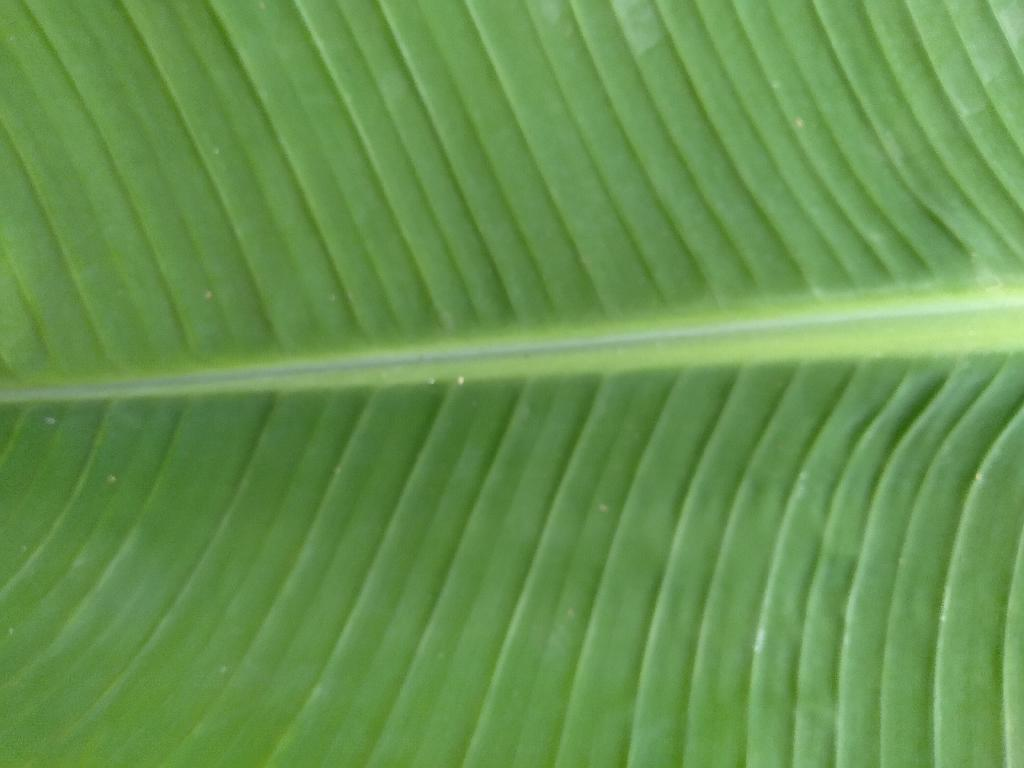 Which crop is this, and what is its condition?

banana, healthy
